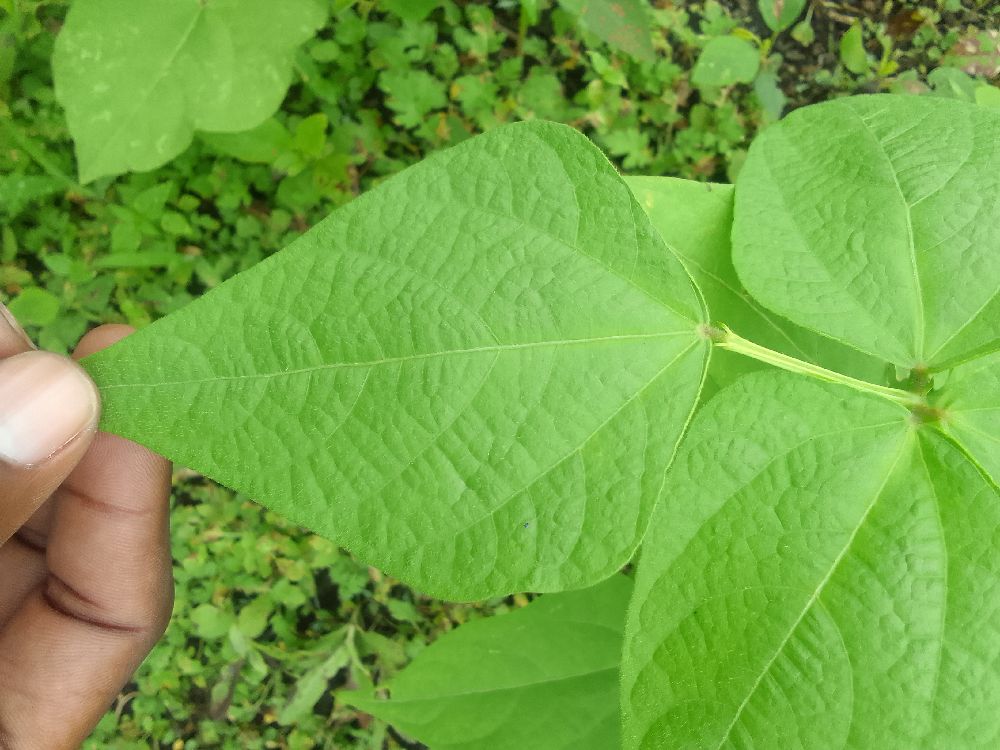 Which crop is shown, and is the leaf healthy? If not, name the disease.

common bean, healthy
